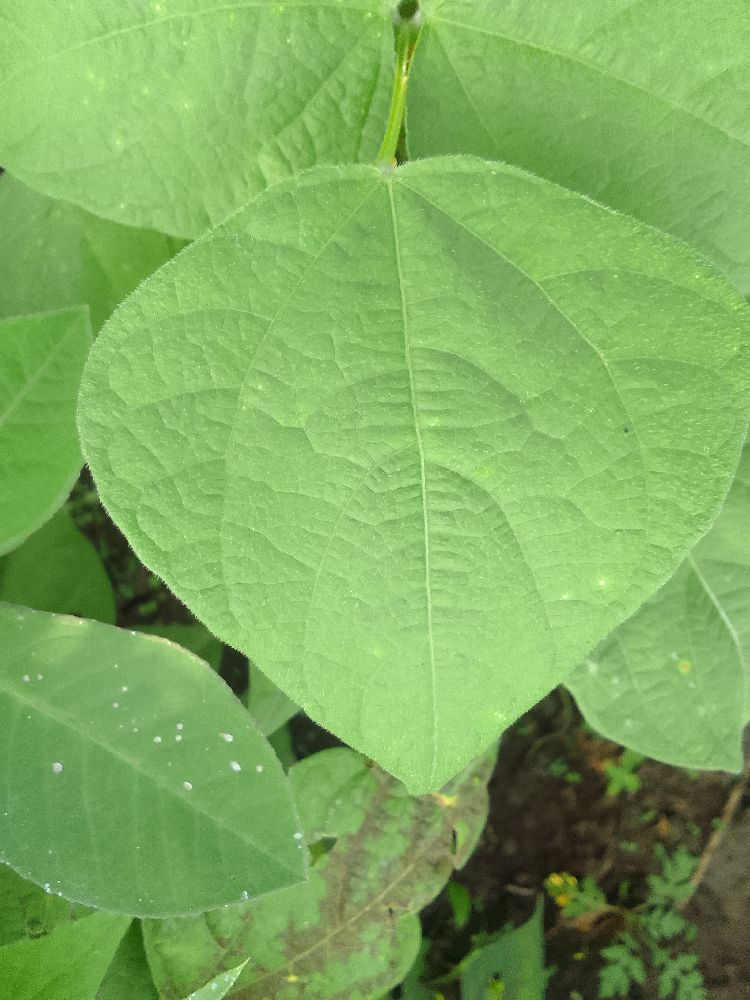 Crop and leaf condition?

common bean, healthy
